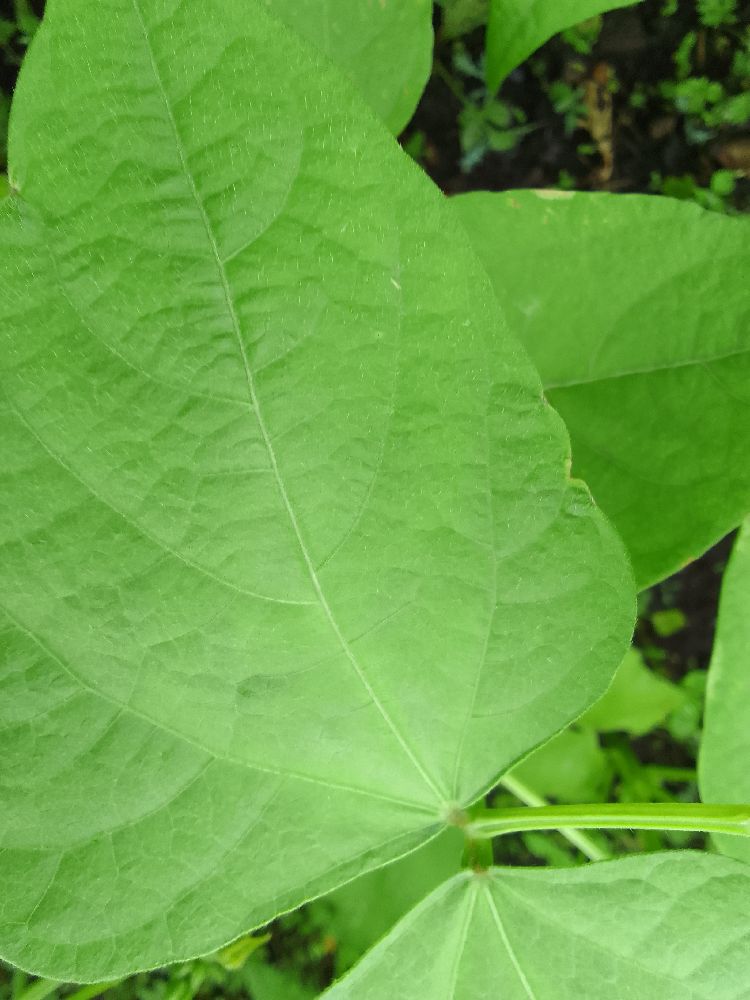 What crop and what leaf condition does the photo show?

common bean, healthy
